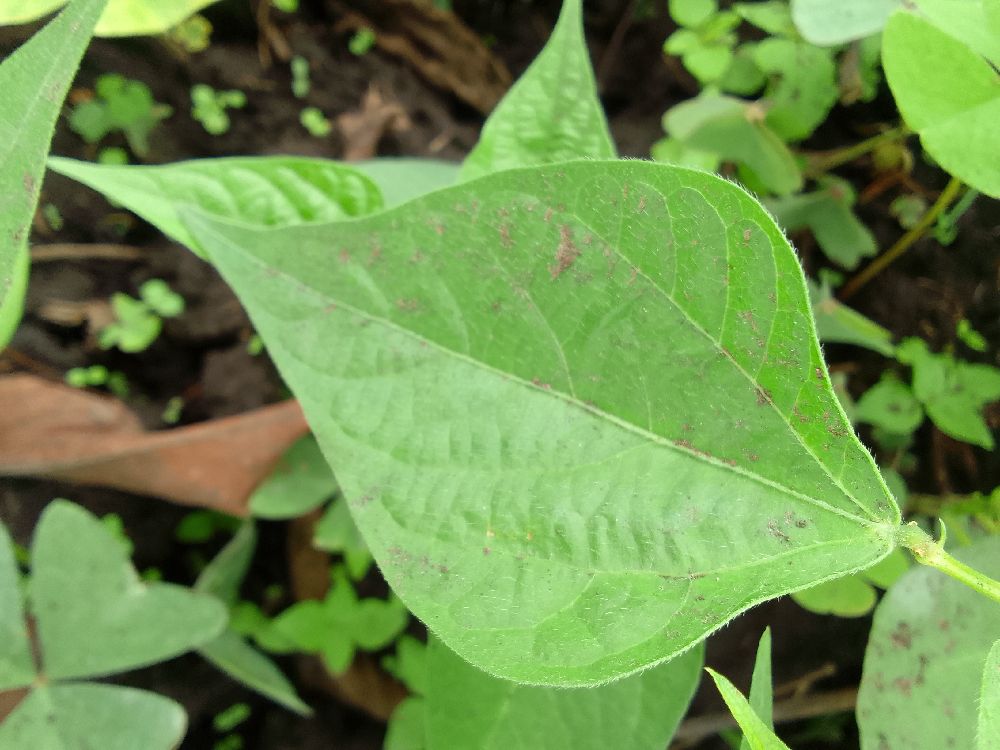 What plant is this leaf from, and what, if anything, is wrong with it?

common bean, healthy
